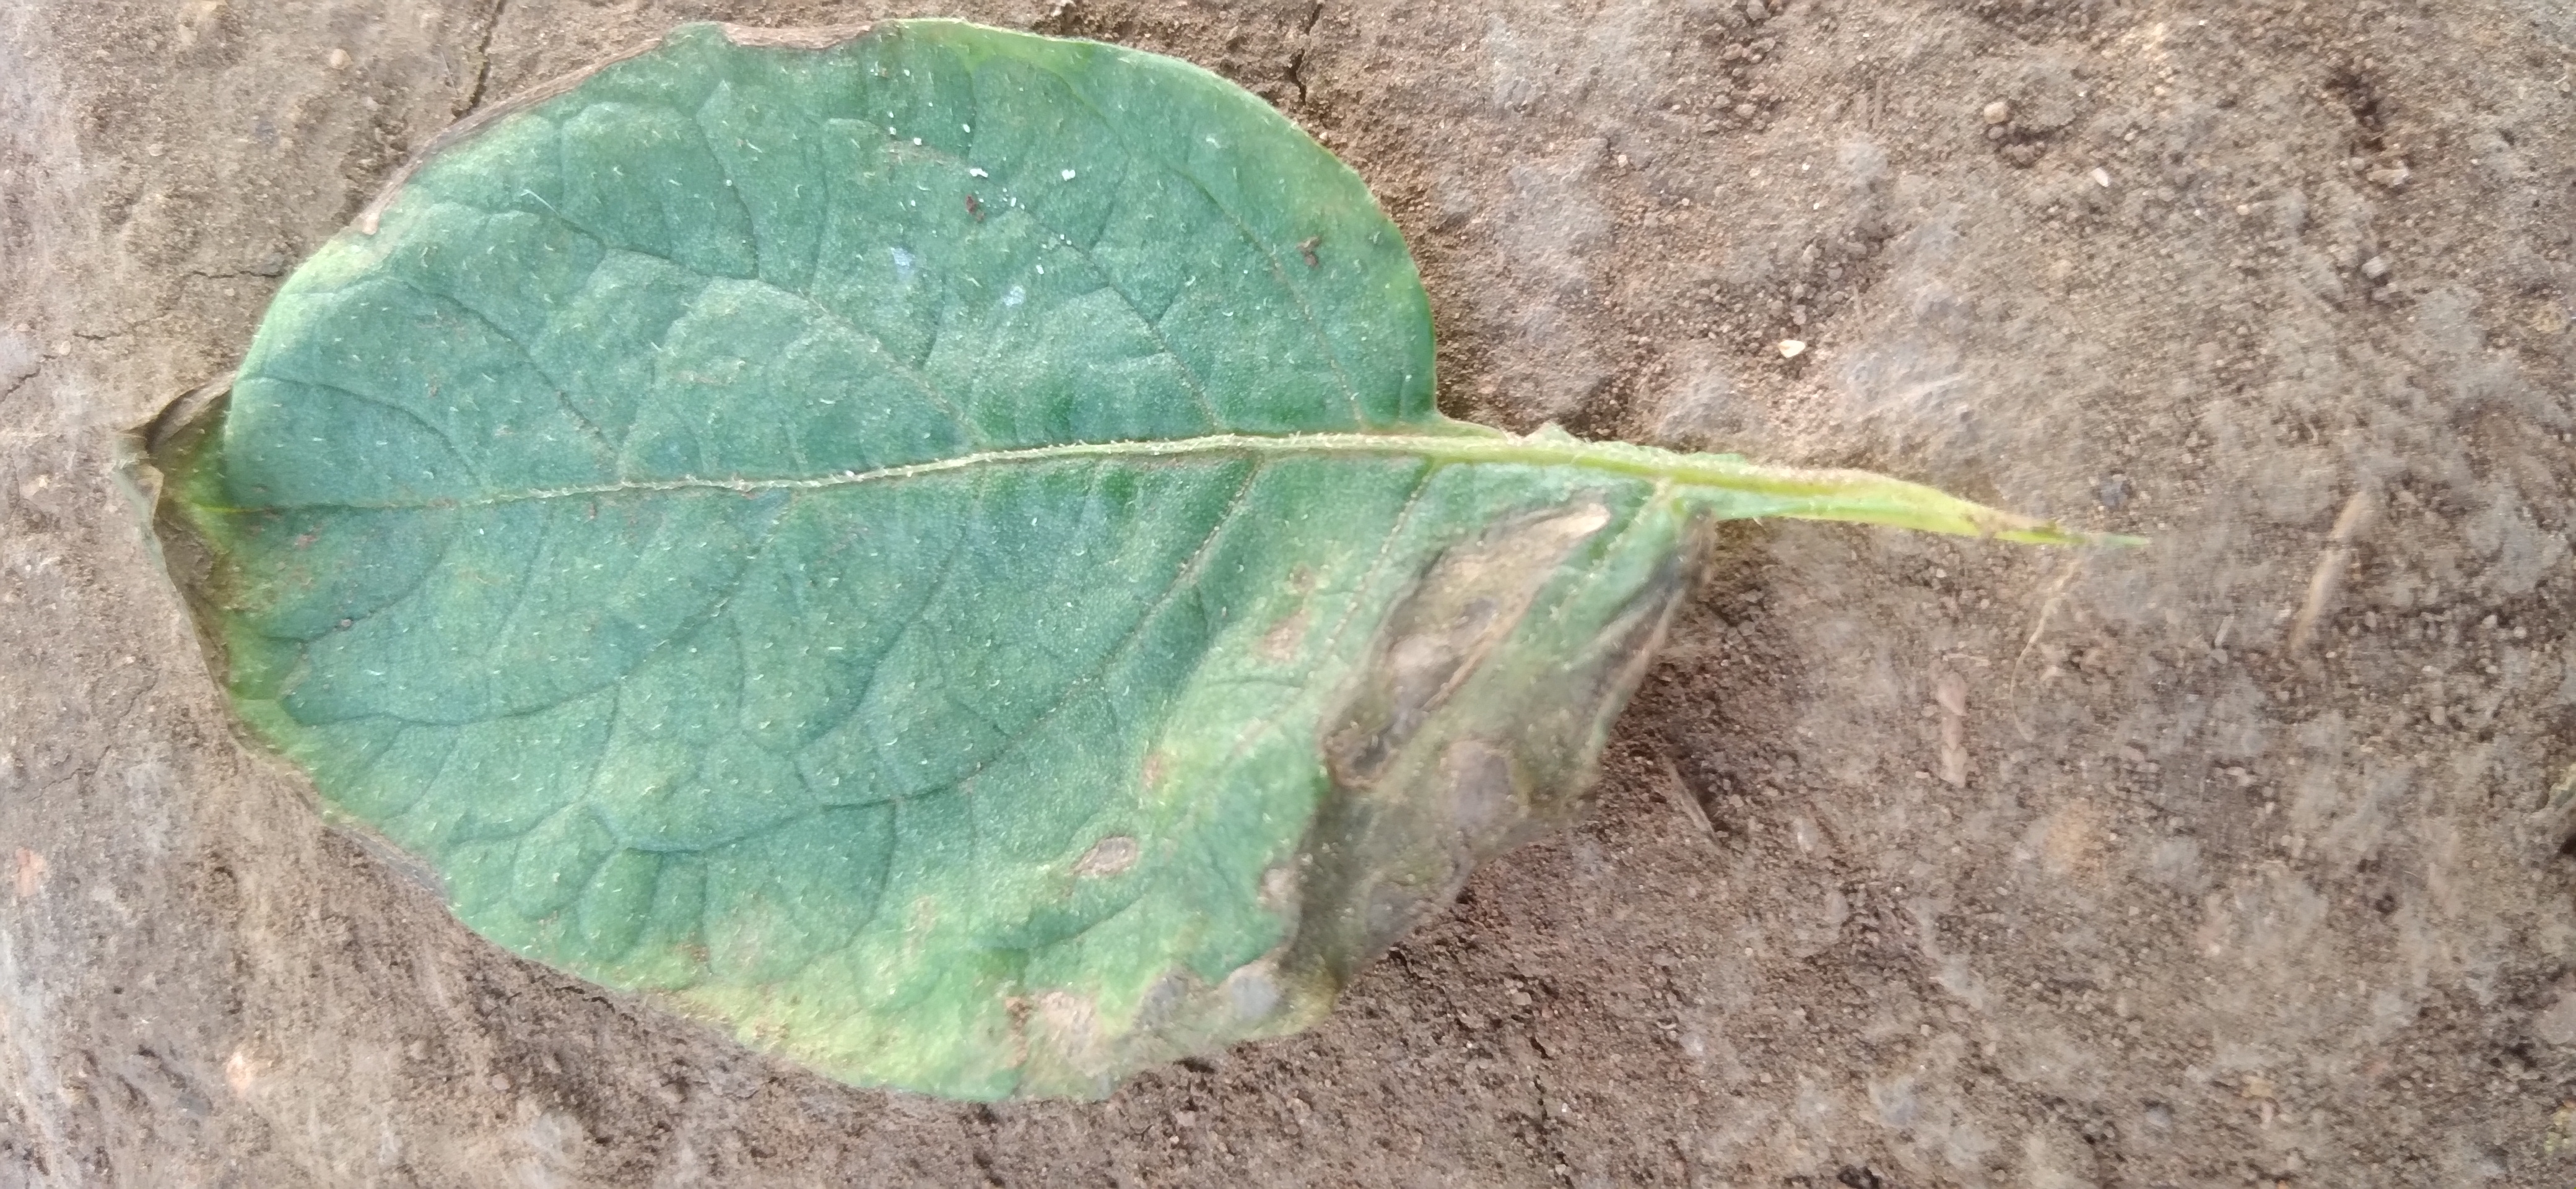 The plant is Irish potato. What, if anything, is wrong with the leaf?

early blight
